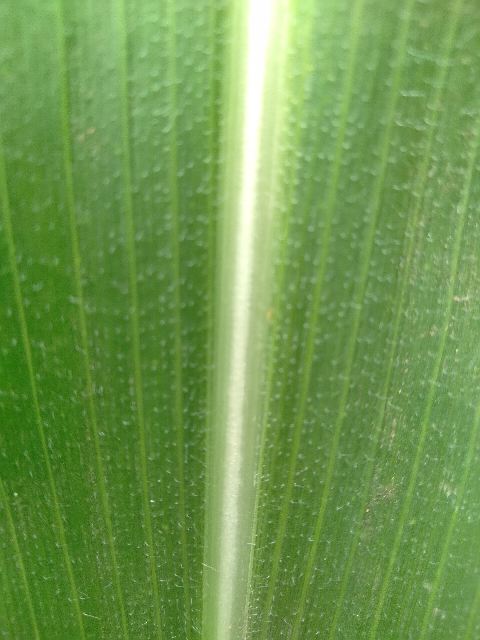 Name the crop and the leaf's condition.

maize, healthy
